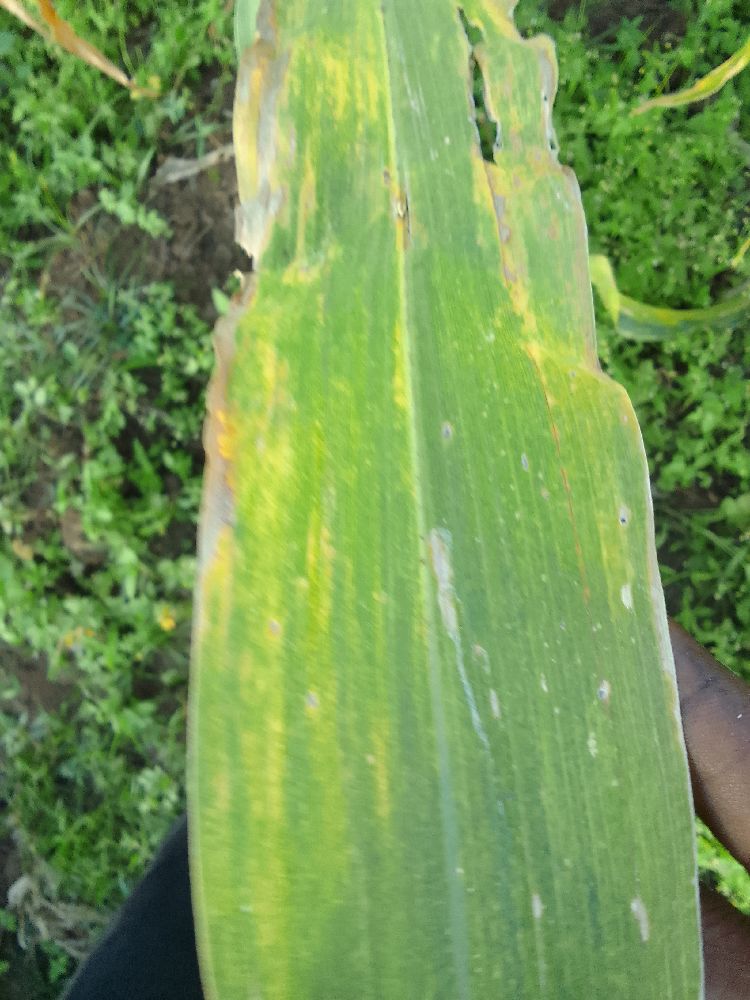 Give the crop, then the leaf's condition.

maize, maize lethal necrosis
